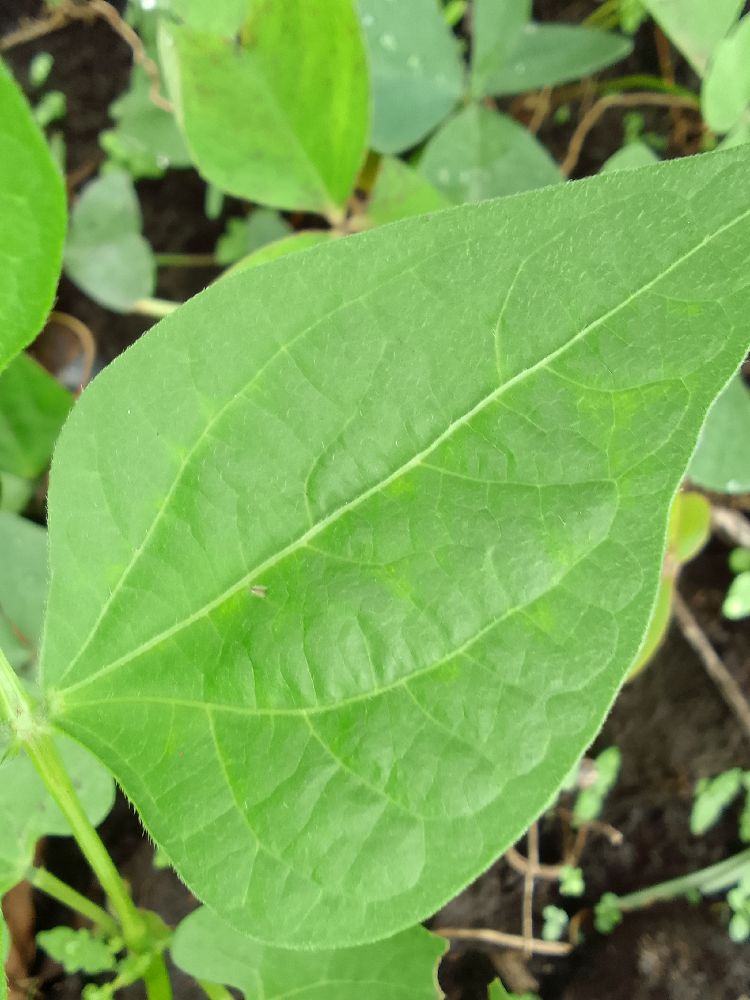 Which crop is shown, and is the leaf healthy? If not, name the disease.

common bean, healthy
